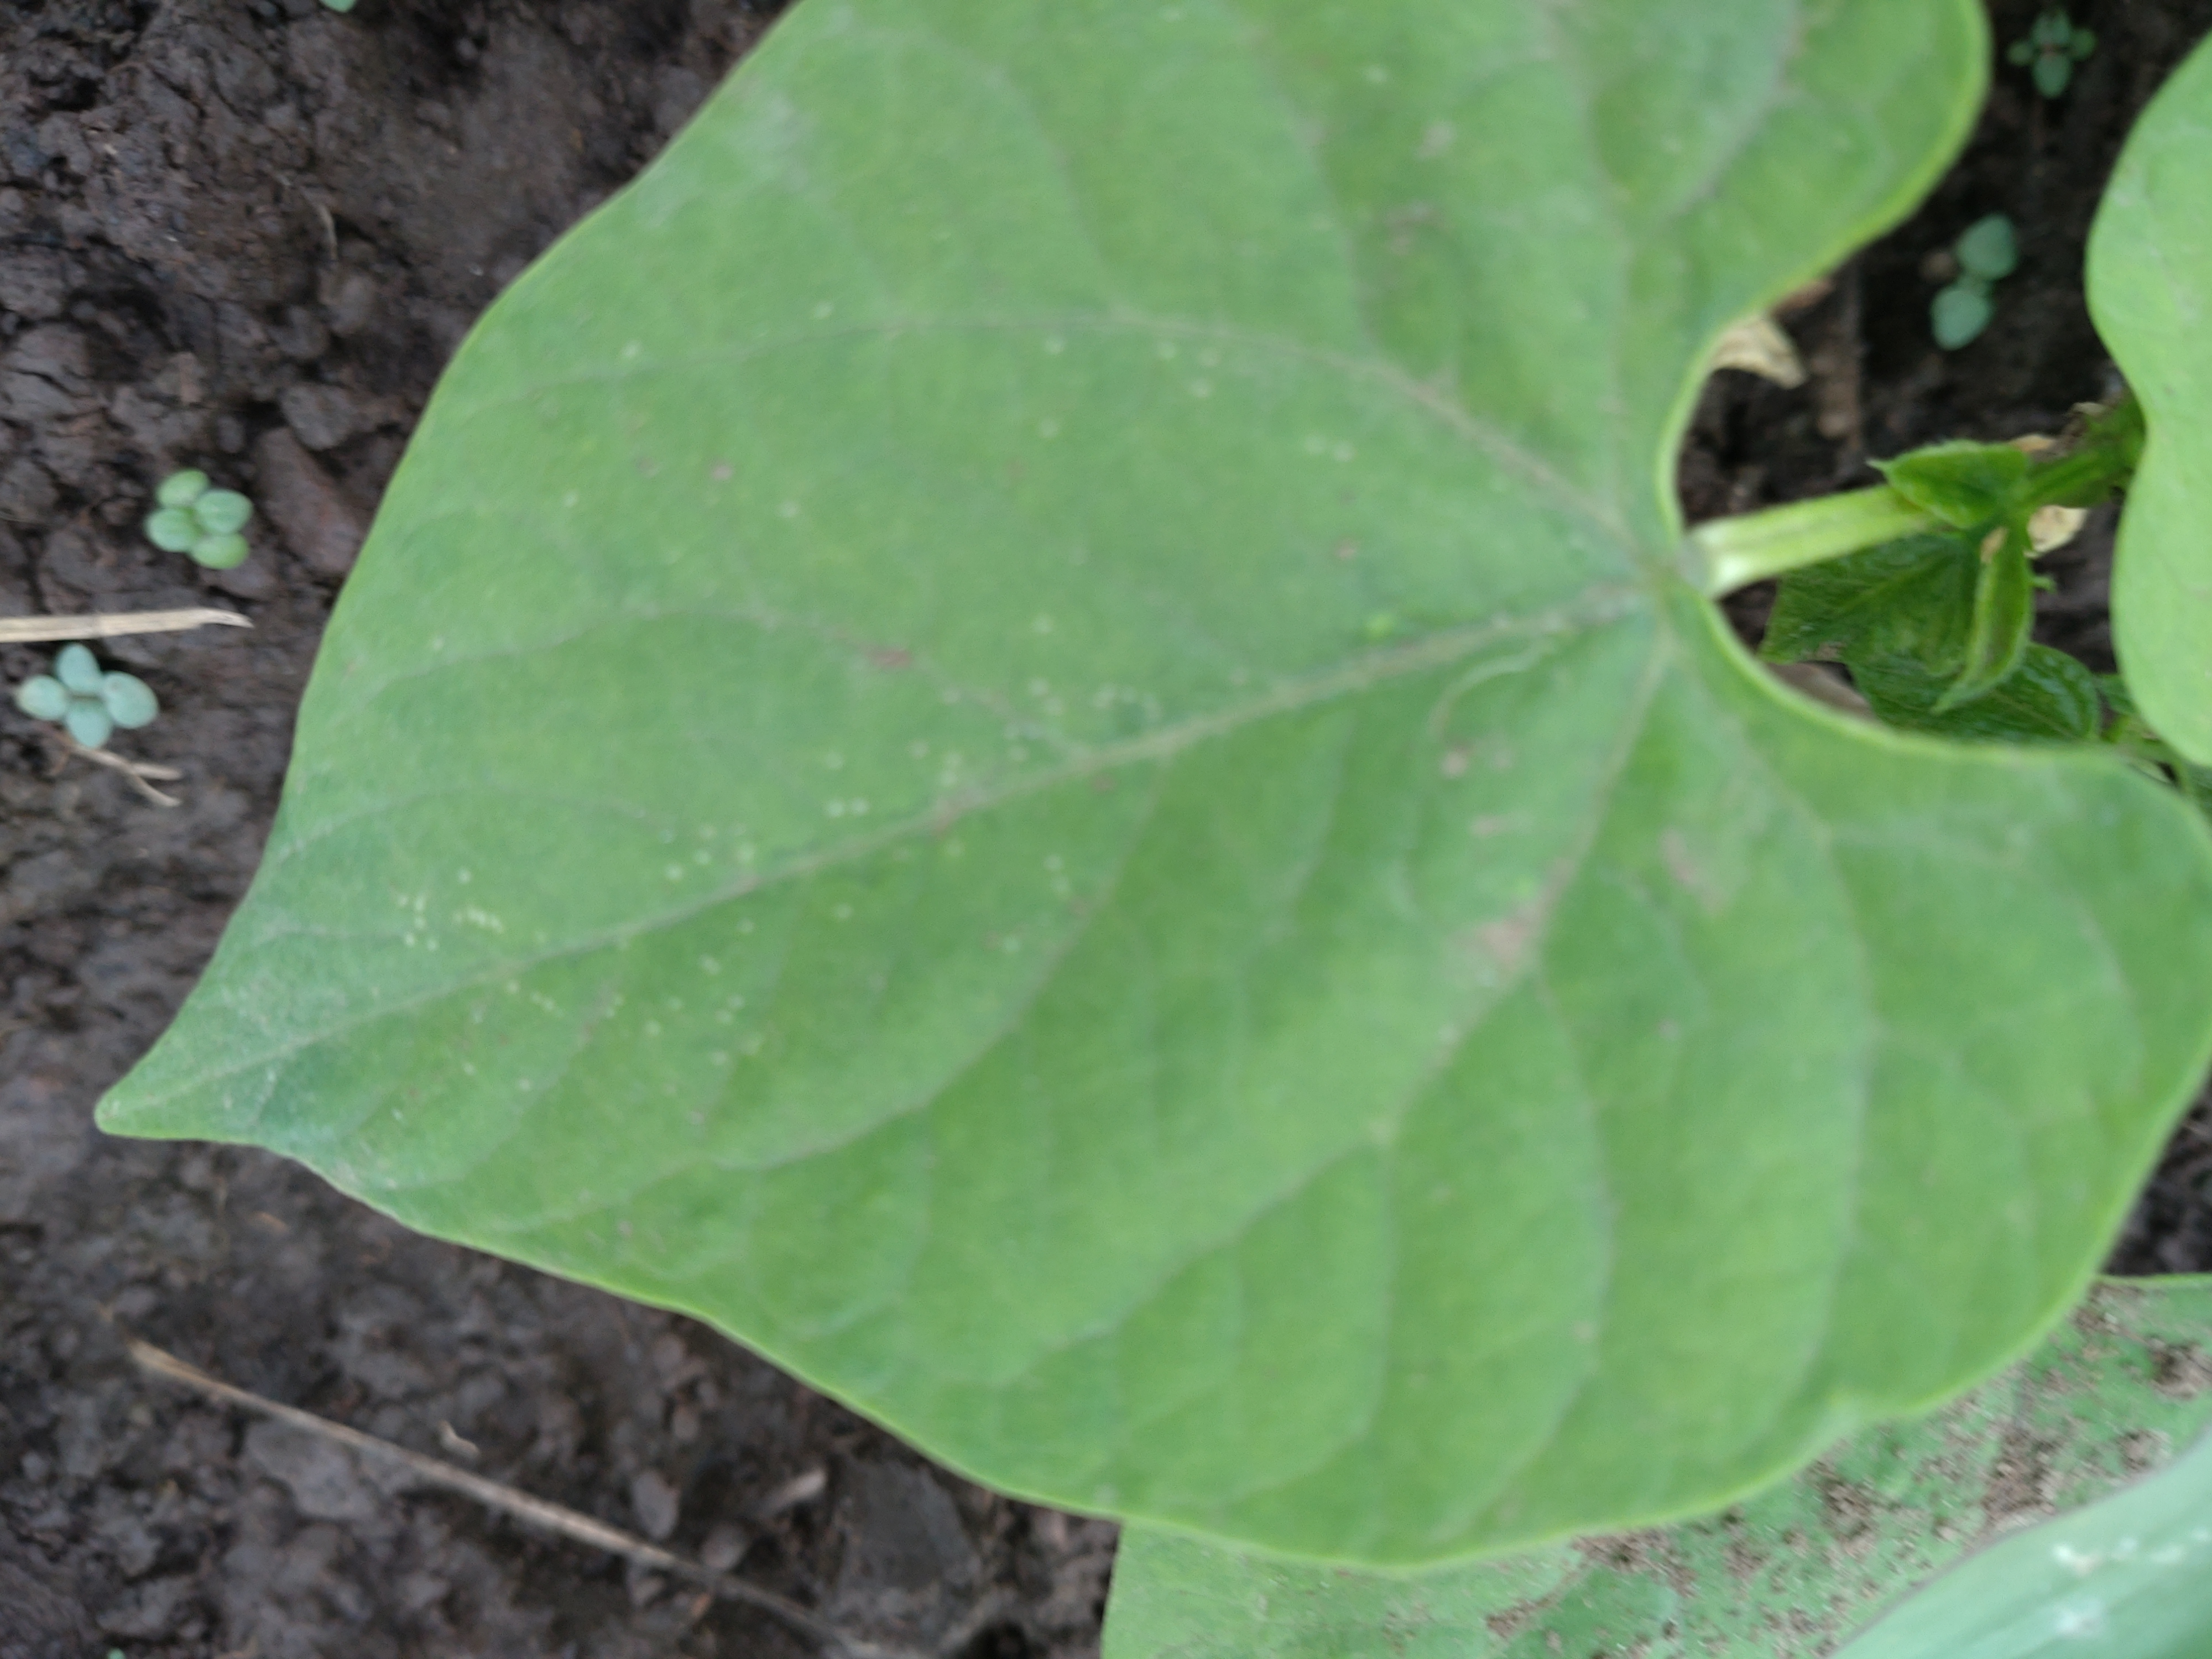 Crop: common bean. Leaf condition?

healthy
